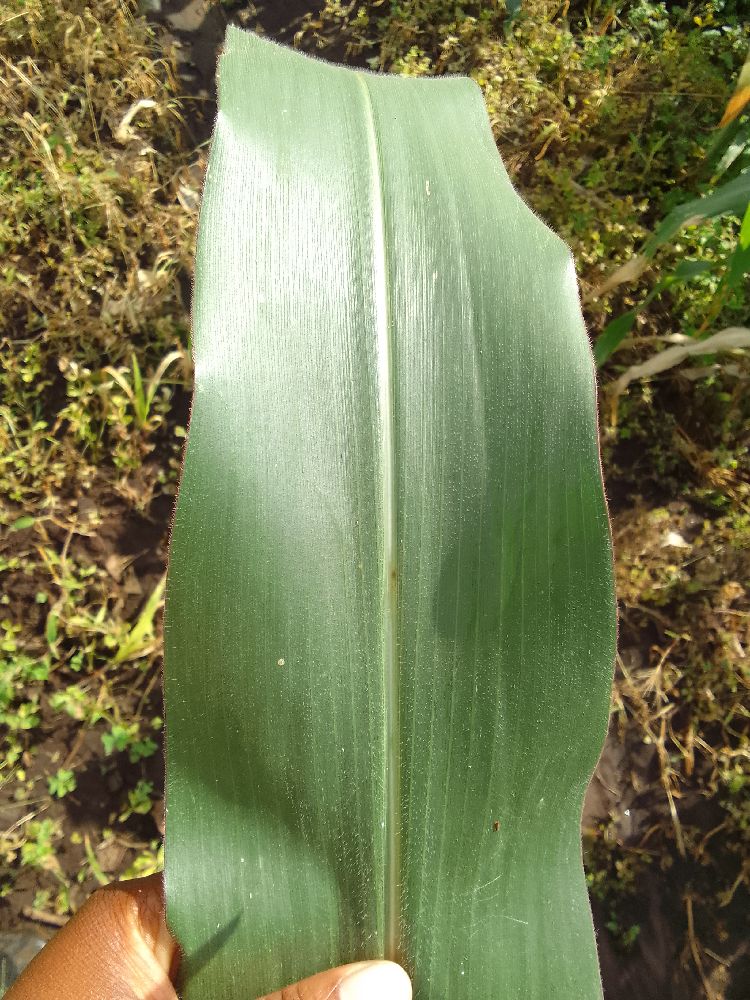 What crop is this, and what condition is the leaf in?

maize, healthy
